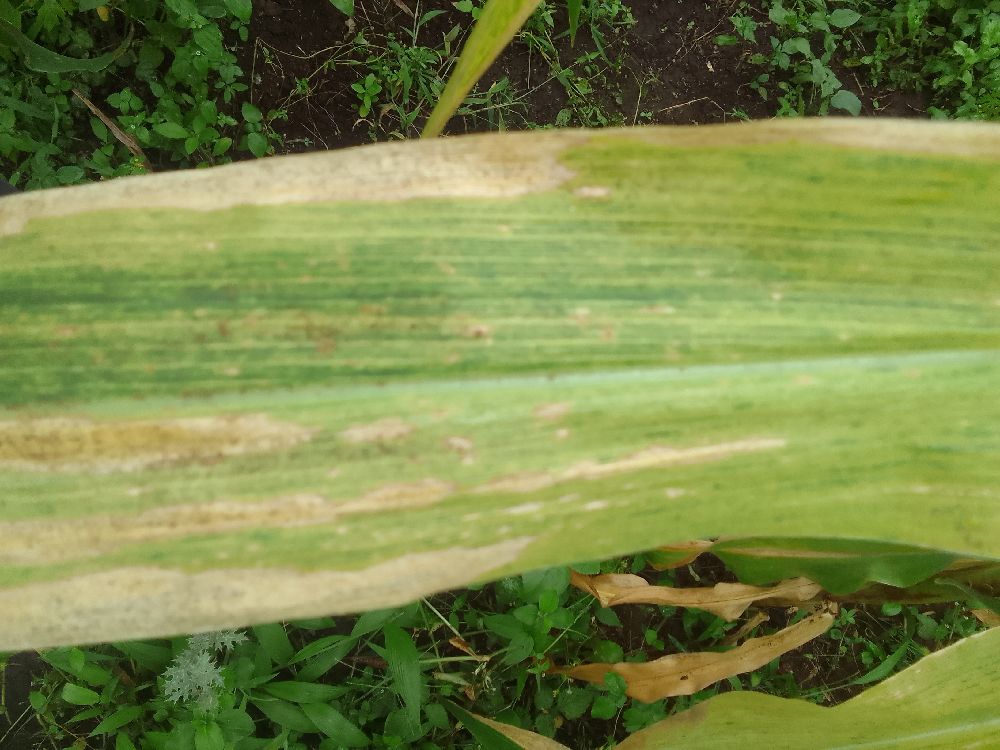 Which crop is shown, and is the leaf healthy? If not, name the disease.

maize, maize lethal necrosis
